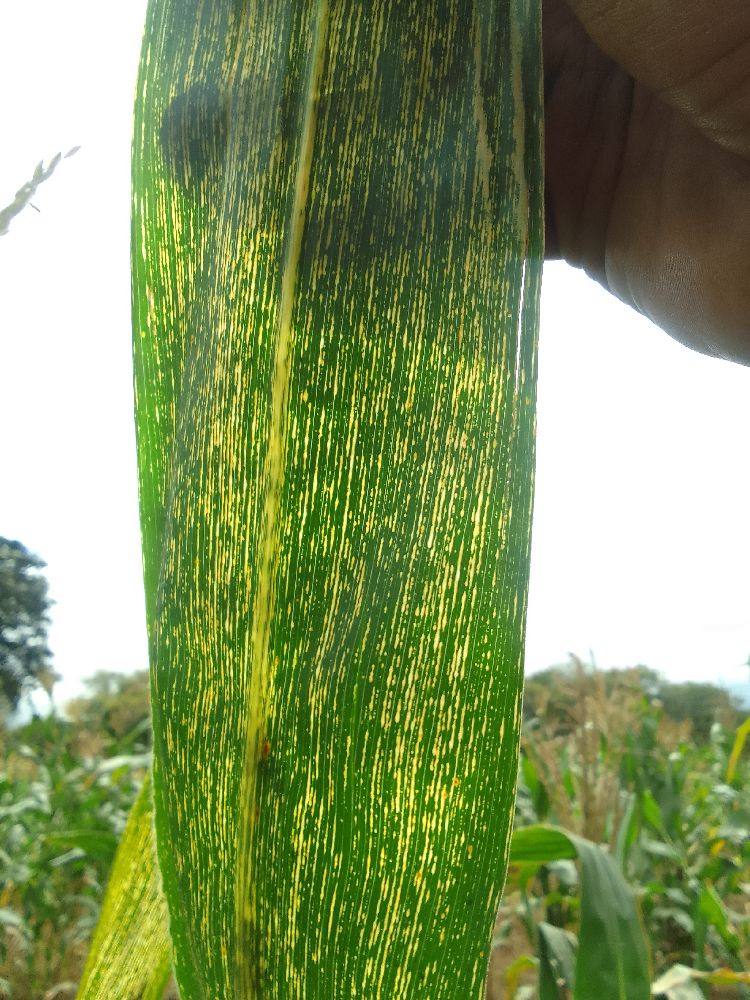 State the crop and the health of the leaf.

maize, maize streak virus
